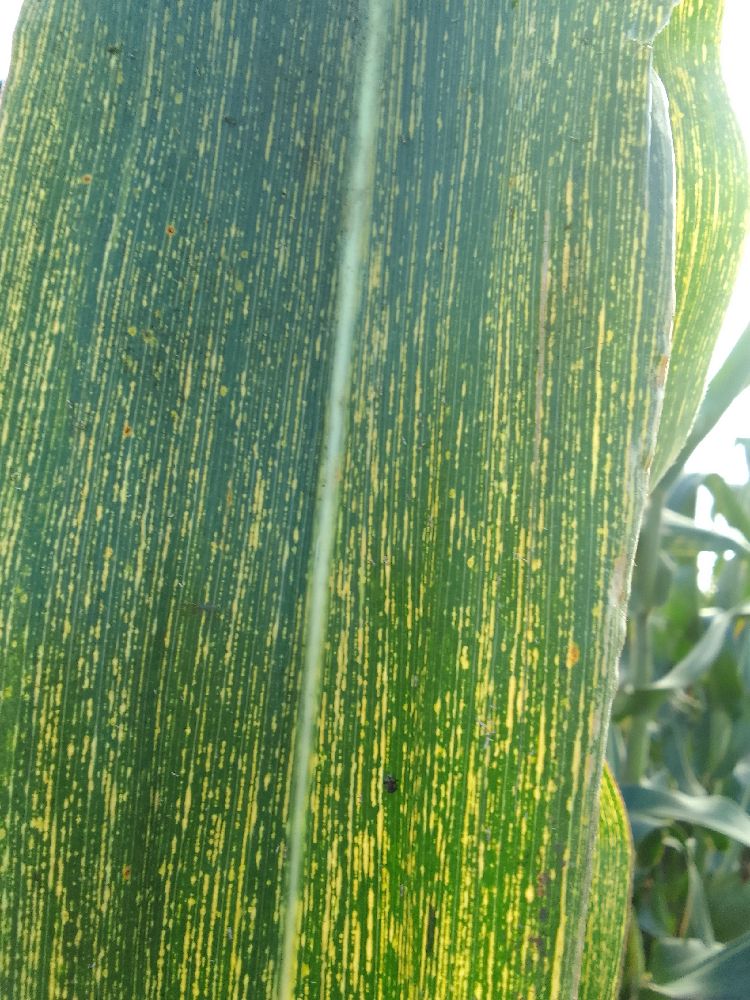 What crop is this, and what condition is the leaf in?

maize, maize streak virus
